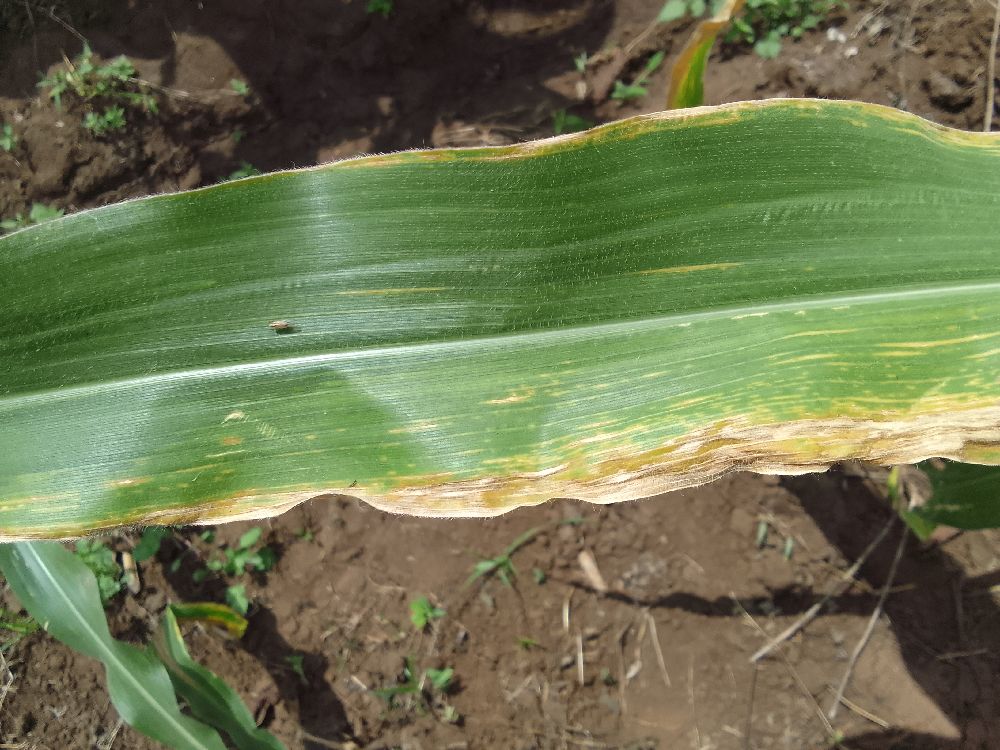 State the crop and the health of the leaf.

maize, maize lethal necrosis
